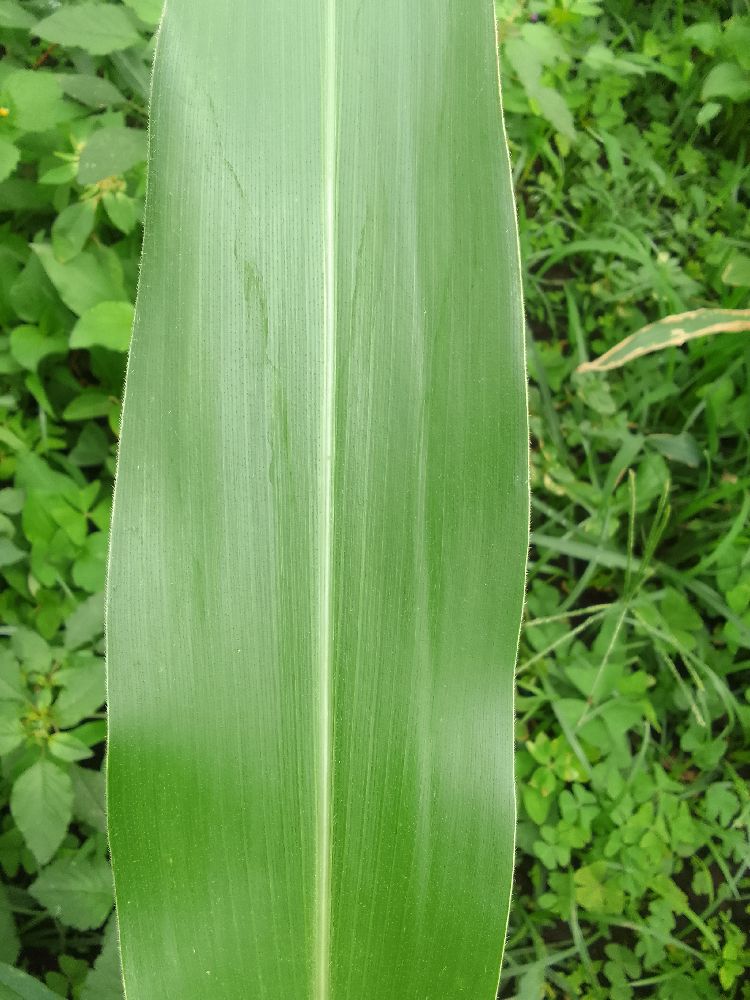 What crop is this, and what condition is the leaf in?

maize, healthy
